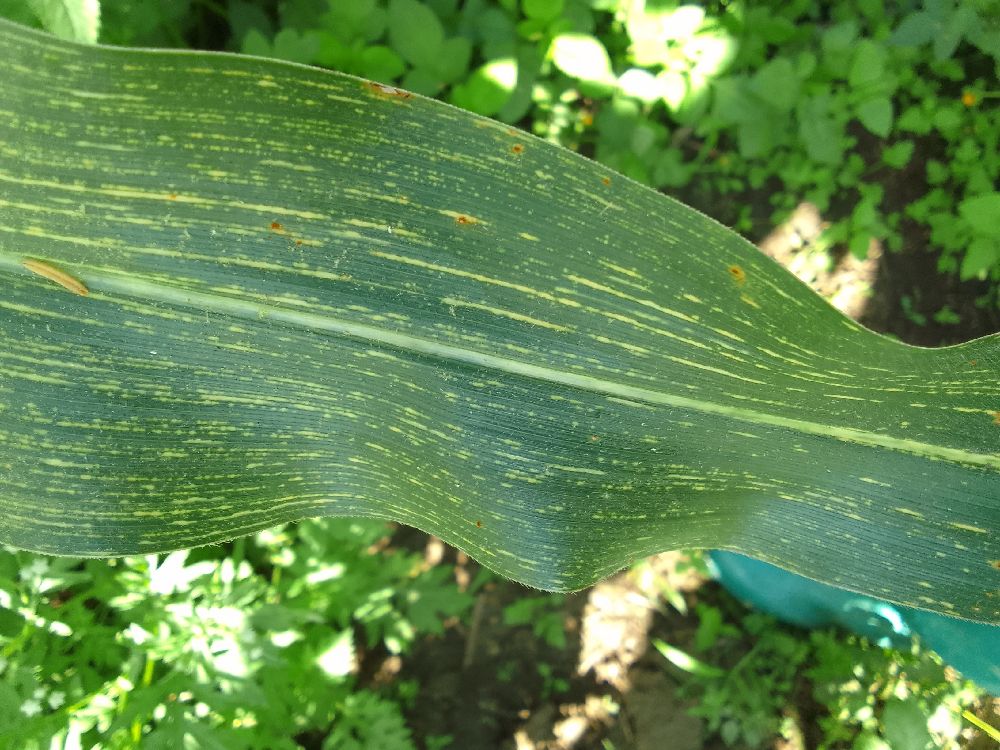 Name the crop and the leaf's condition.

maize, maize streak virus
